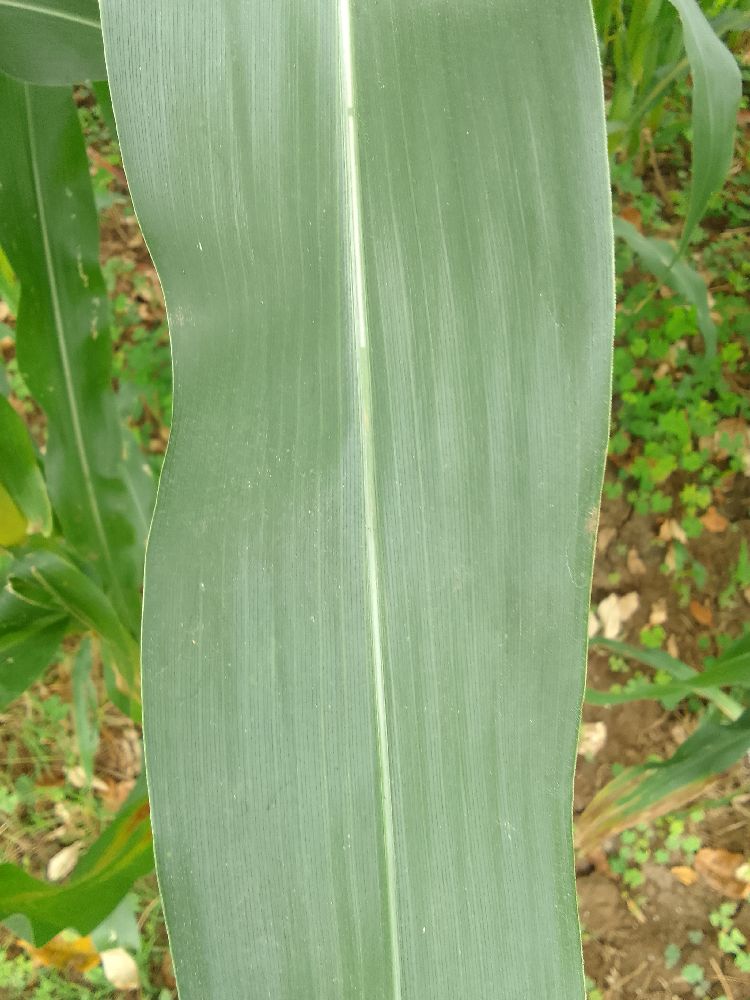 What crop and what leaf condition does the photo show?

maize, healthy
